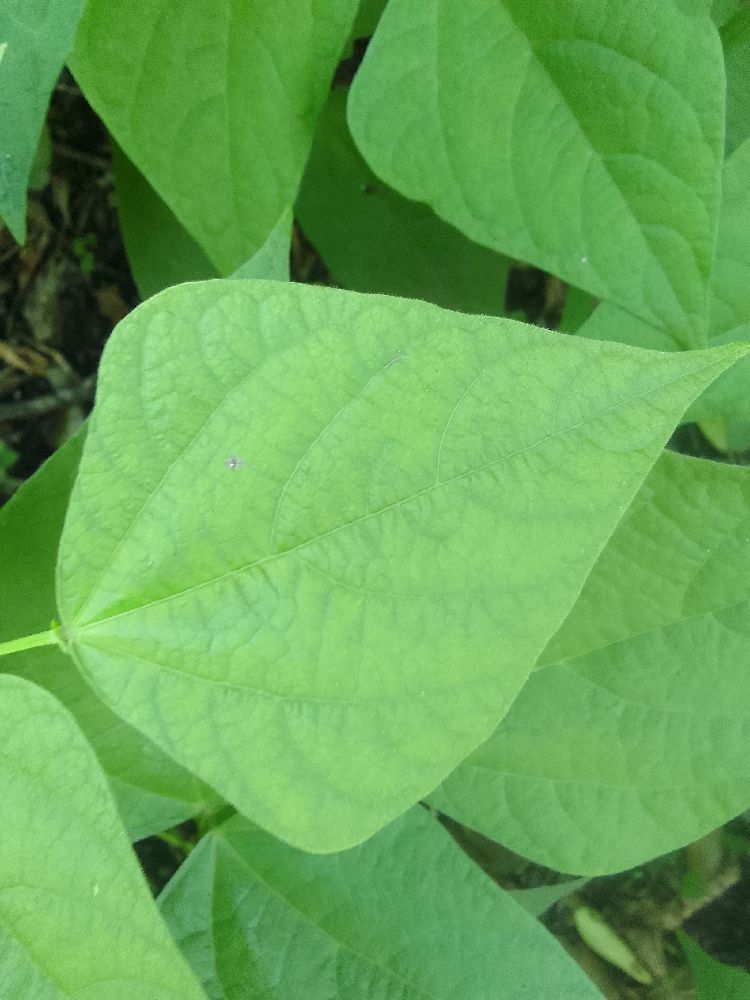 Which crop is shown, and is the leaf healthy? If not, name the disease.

common bean, healthy
